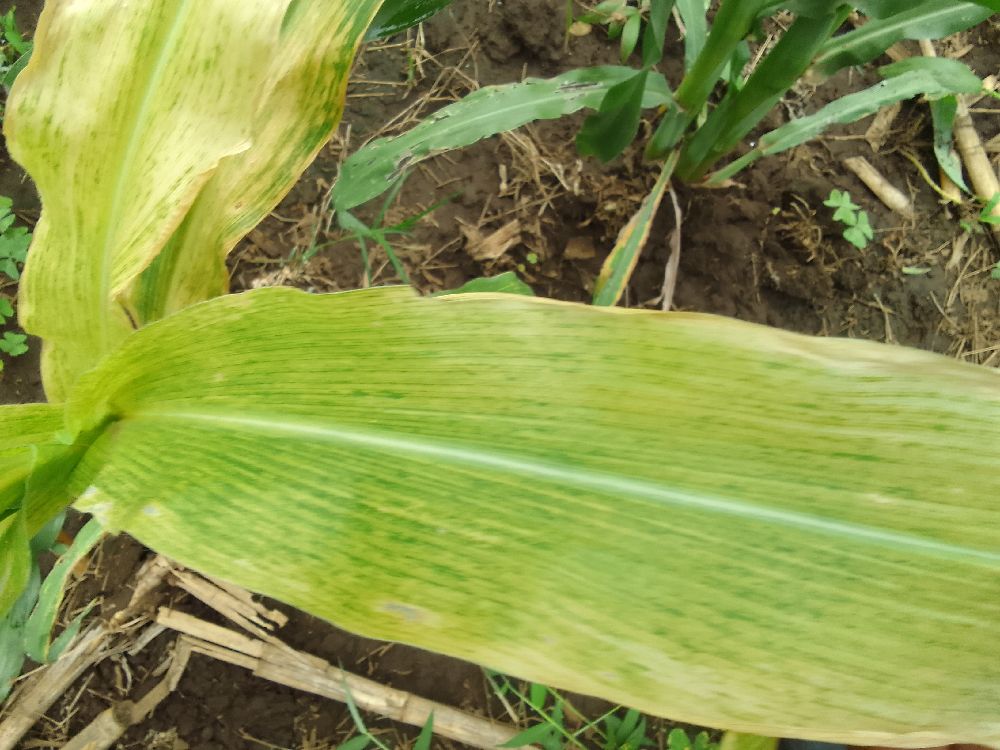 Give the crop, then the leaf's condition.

maize, maize lethal necrosis
